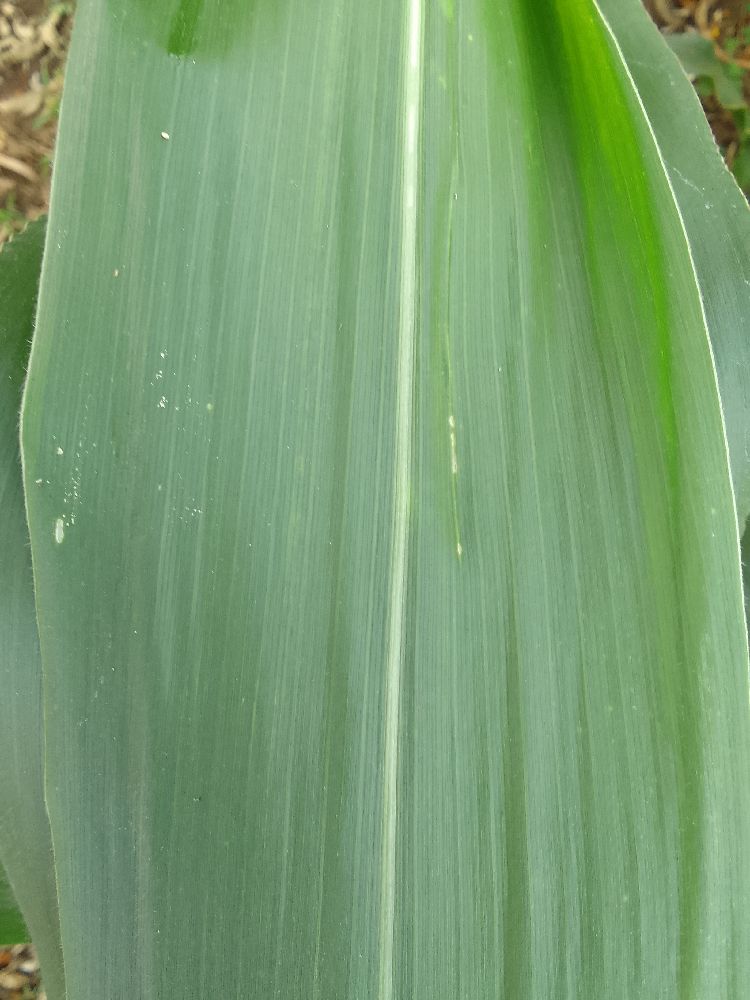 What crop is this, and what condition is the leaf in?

maize, healthy
